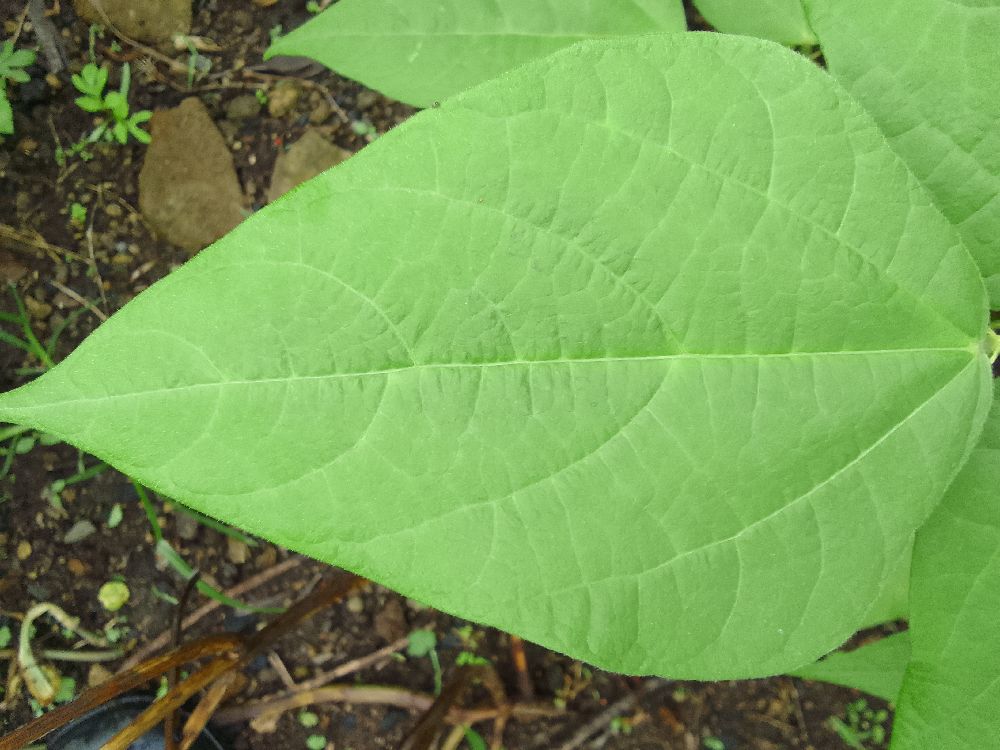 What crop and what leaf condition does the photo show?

common bean, healthy
